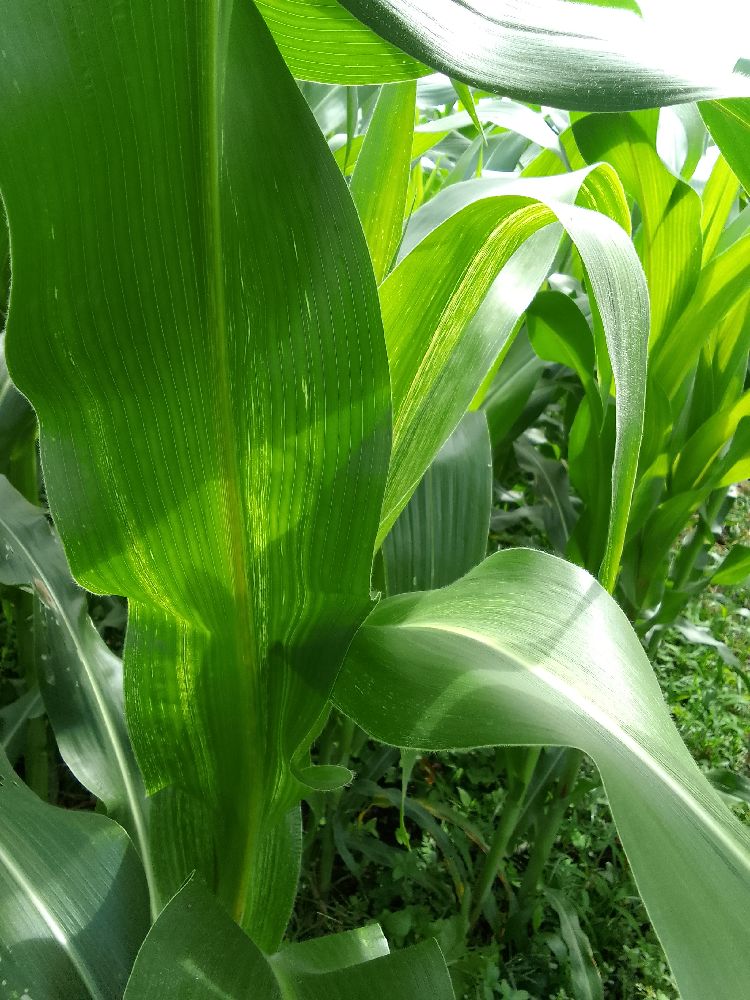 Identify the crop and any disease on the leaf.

maize, maize streak virus
